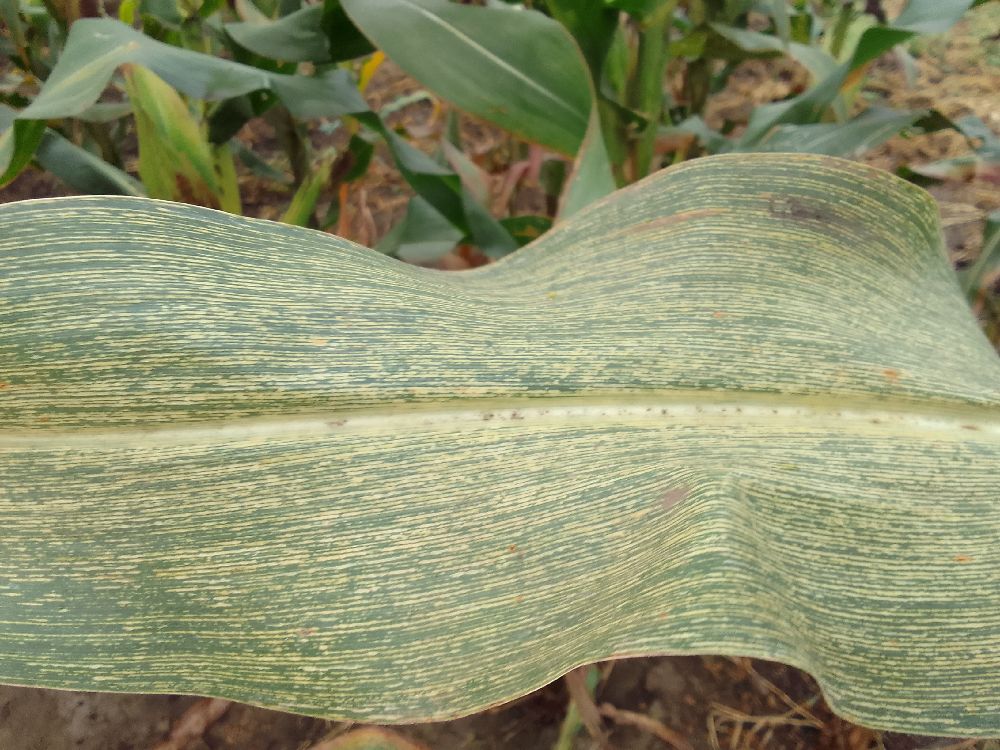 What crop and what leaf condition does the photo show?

maize, maize streak virus
